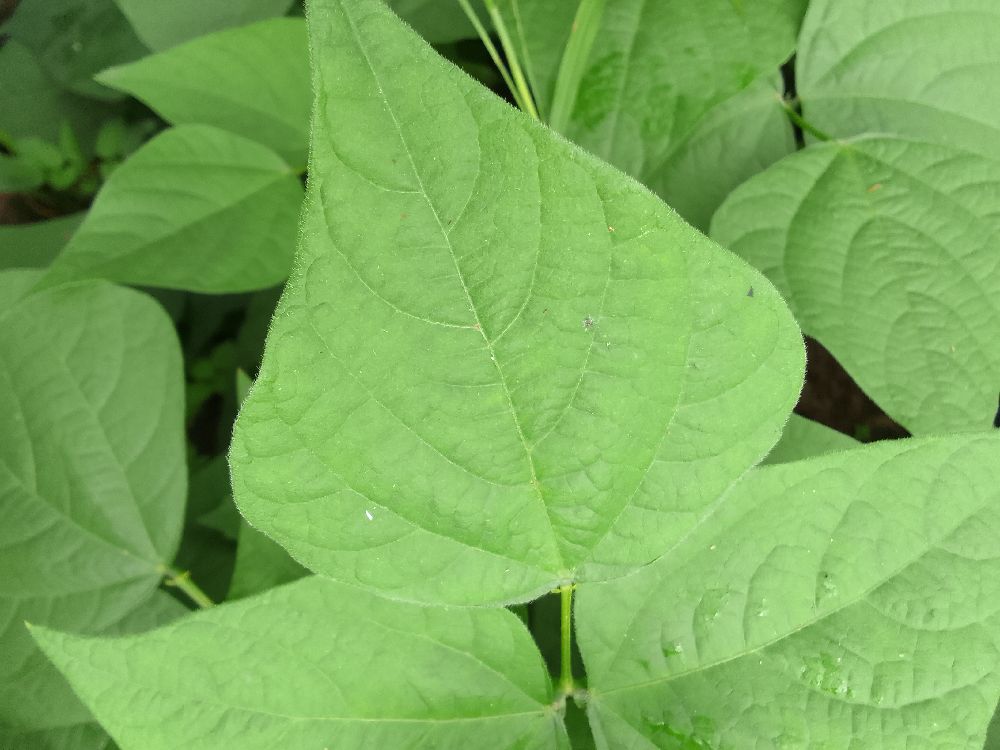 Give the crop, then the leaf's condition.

common bean, healthy
